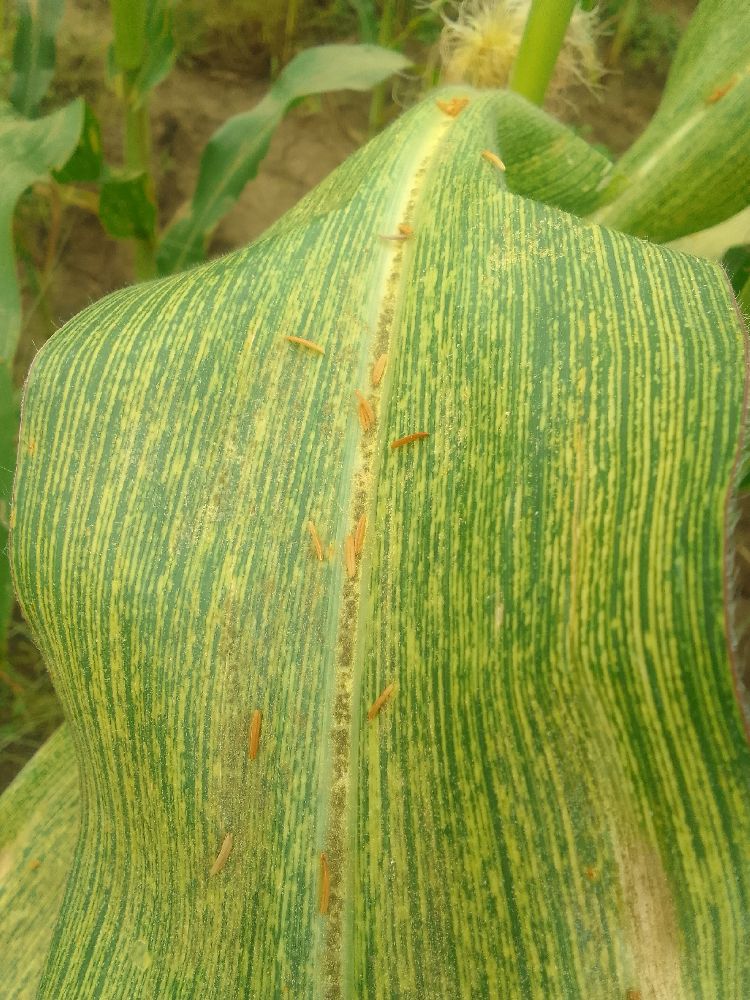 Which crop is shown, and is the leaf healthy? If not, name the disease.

maize, maize streak virus
